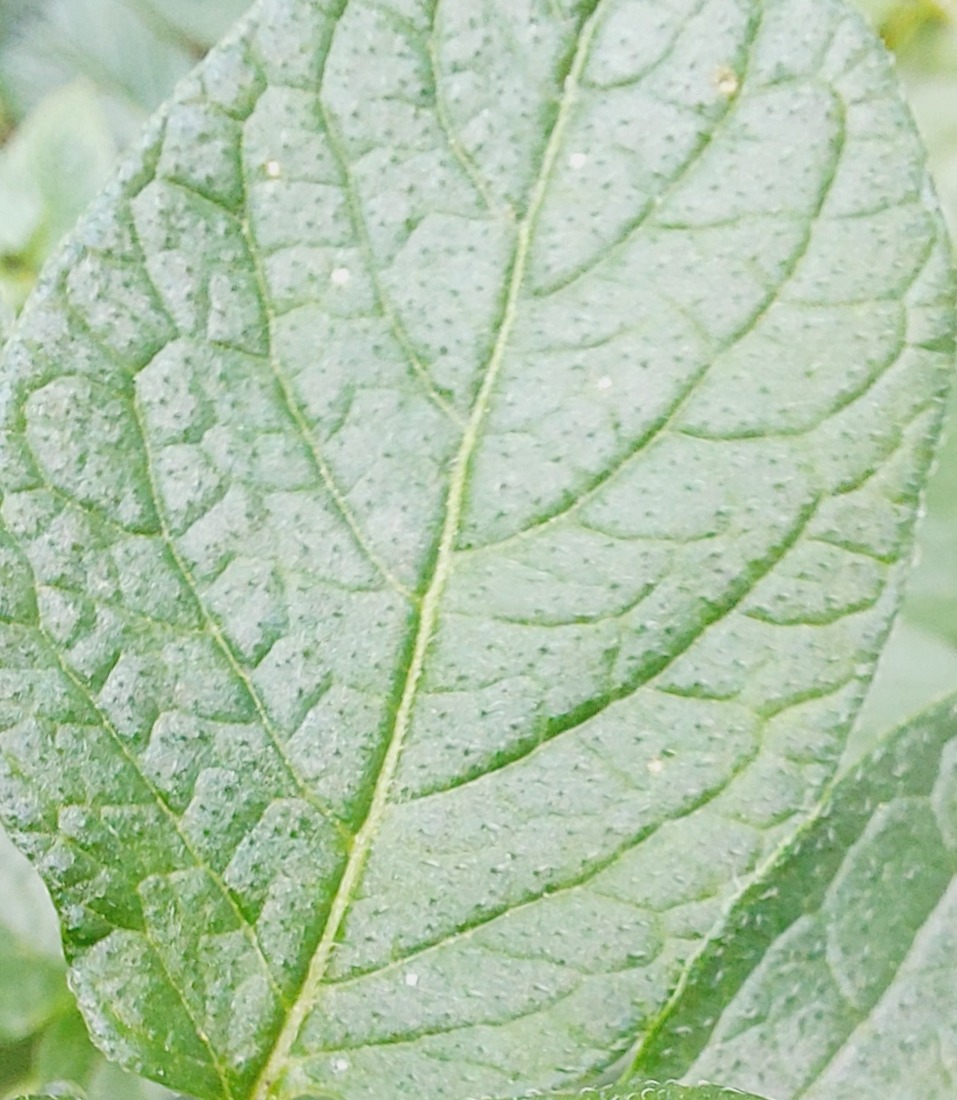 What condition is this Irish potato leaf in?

healthy
